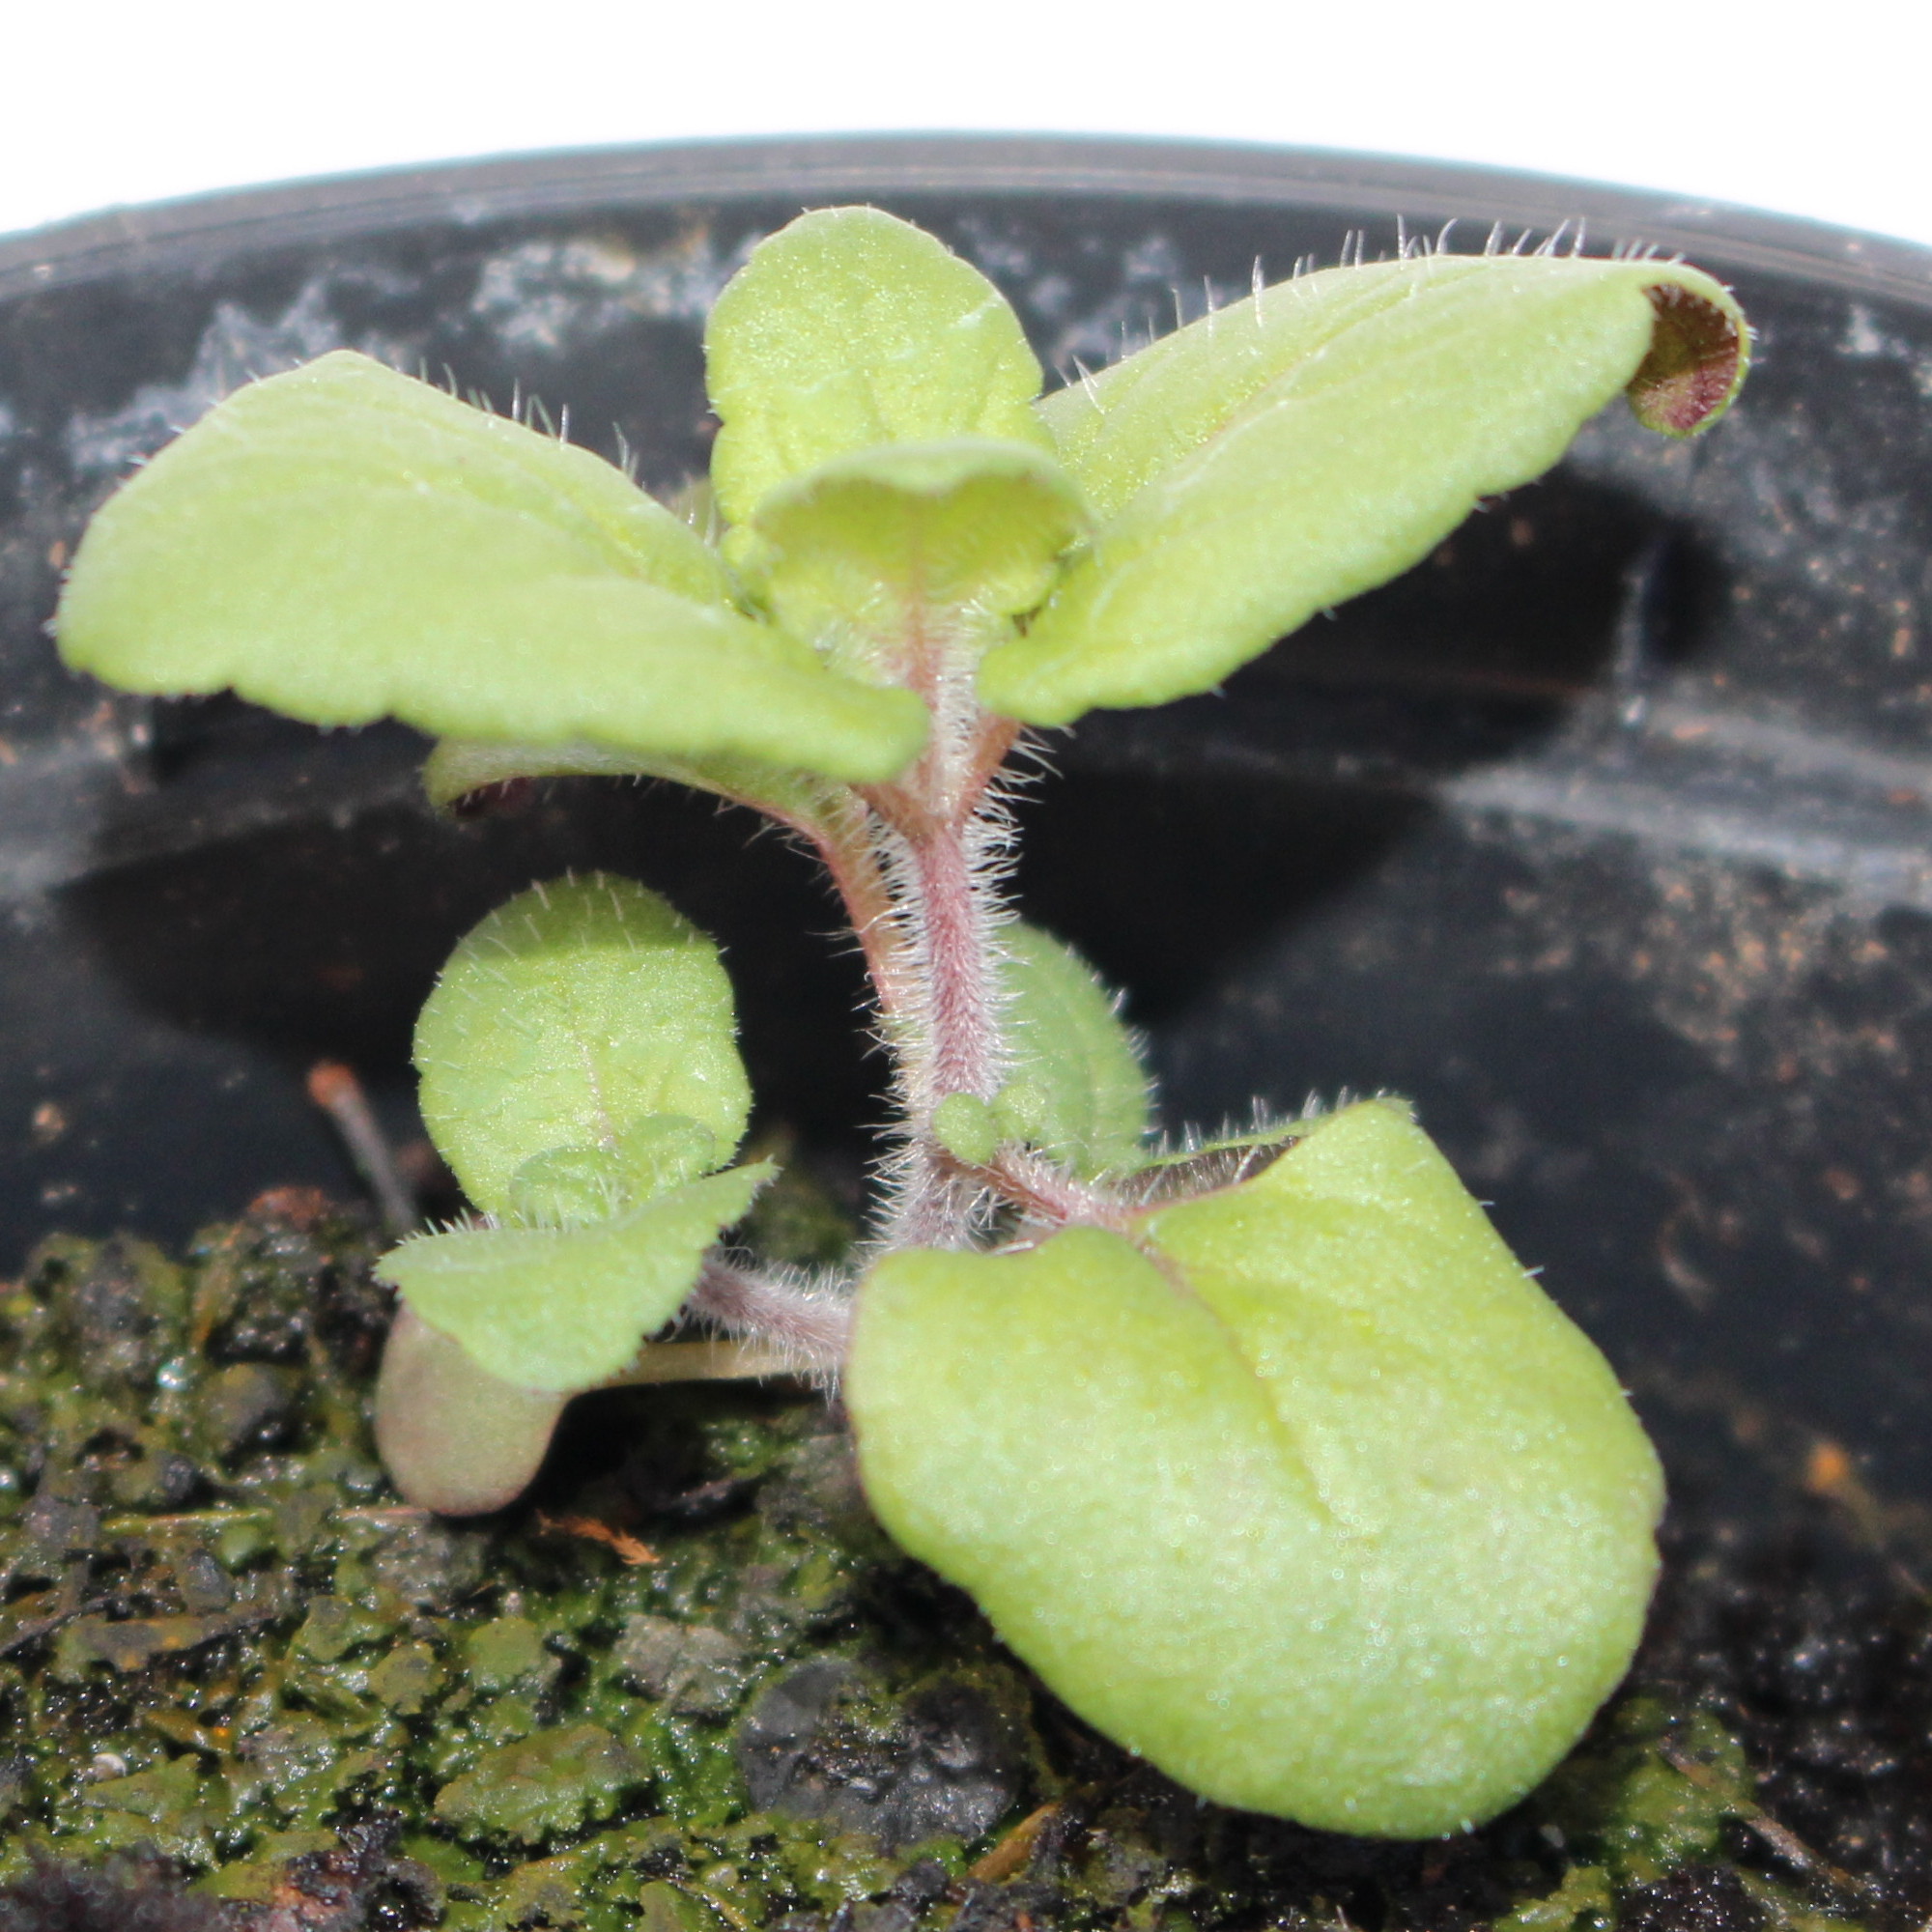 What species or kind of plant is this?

Veronica persica
